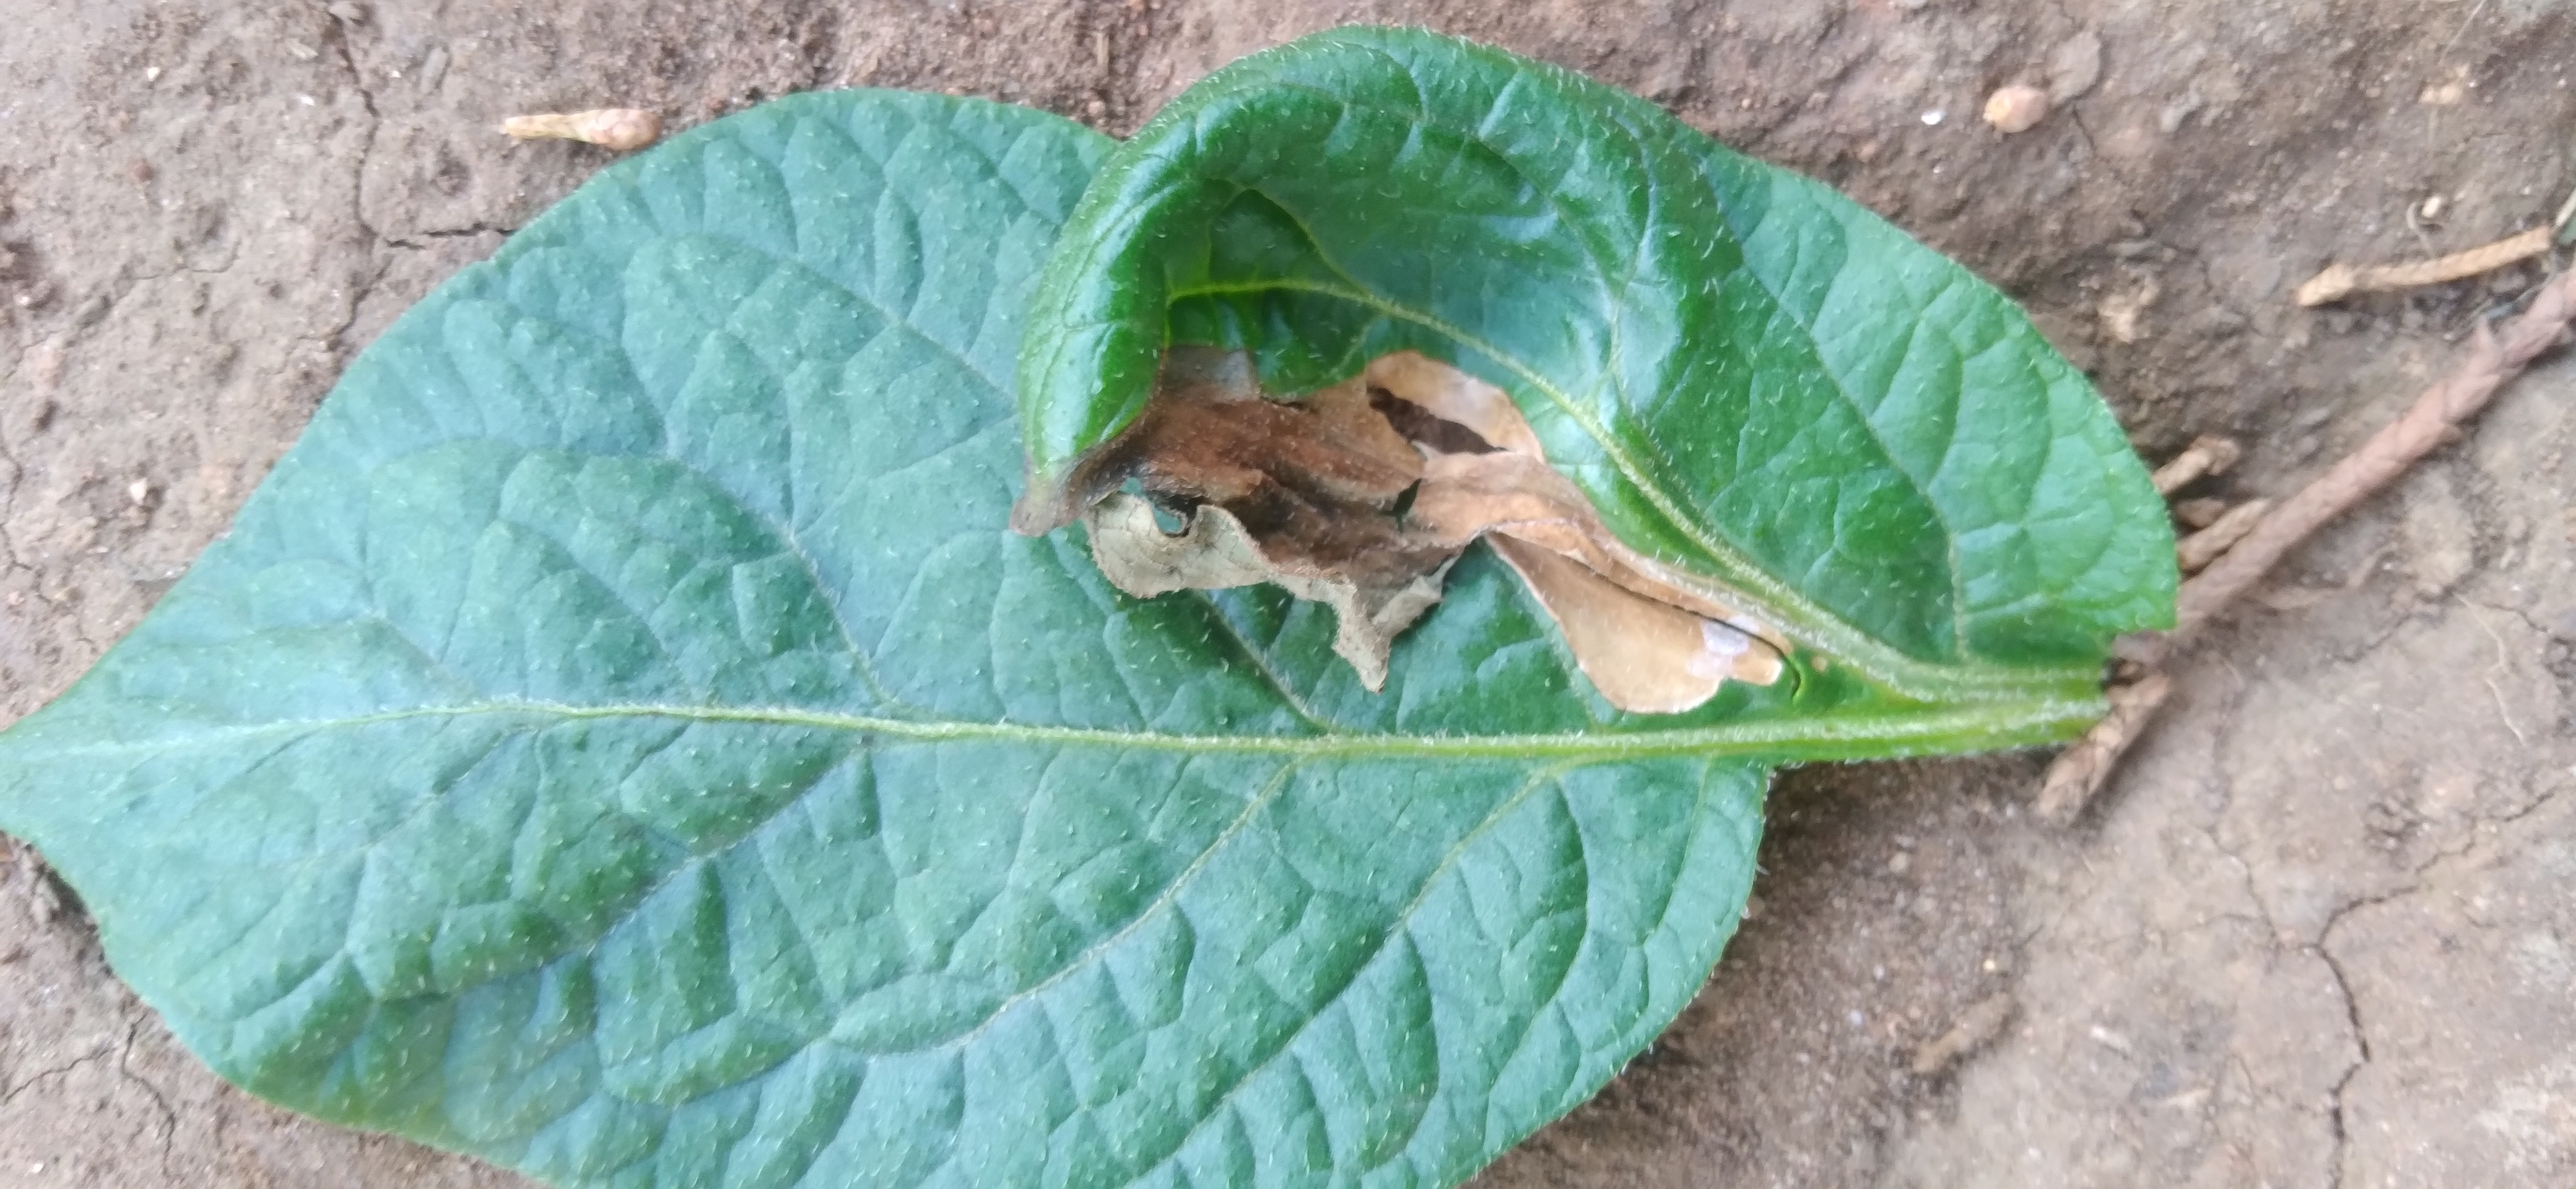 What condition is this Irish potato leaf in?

early blight
